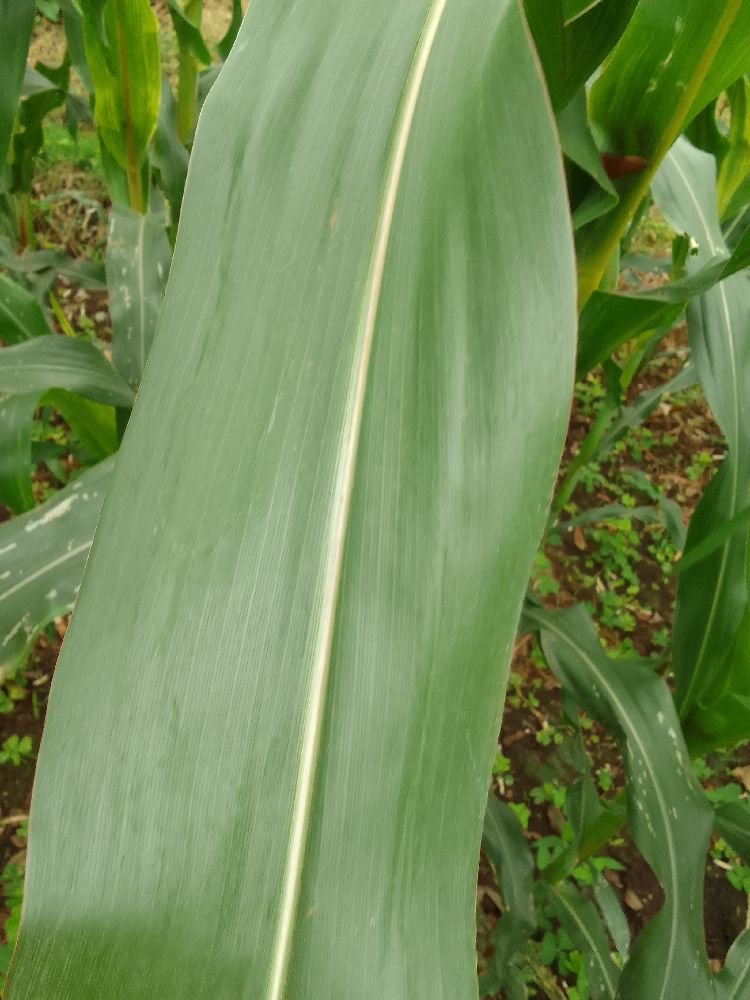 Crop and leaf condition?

maize, healthy
